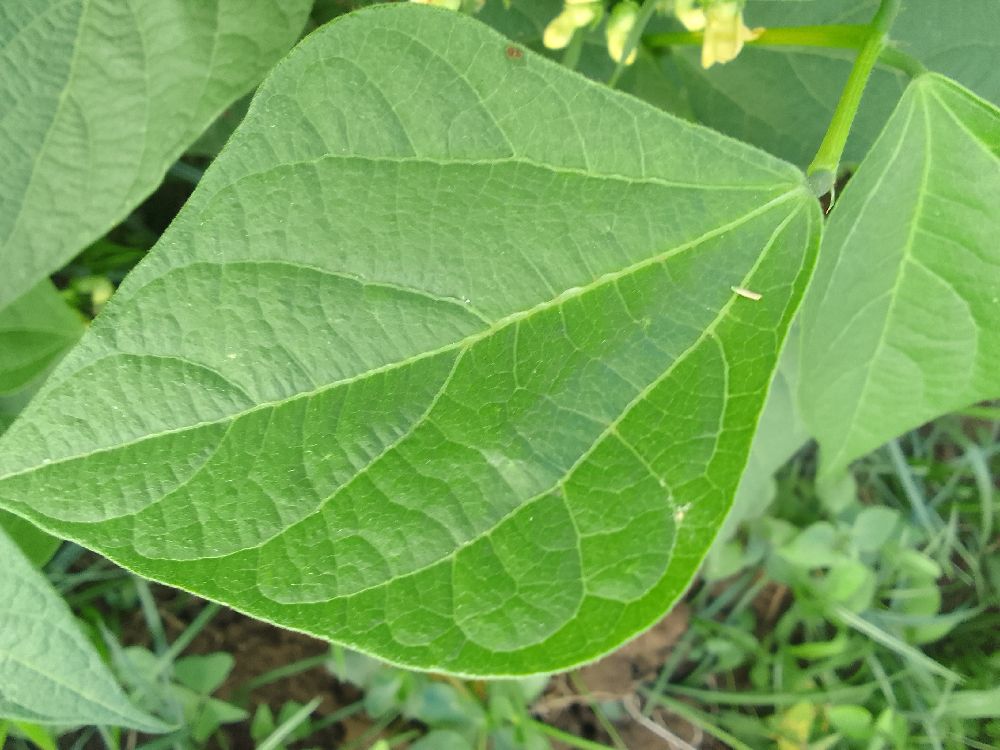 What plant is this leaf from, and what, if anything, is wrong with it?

common bean, healthy
